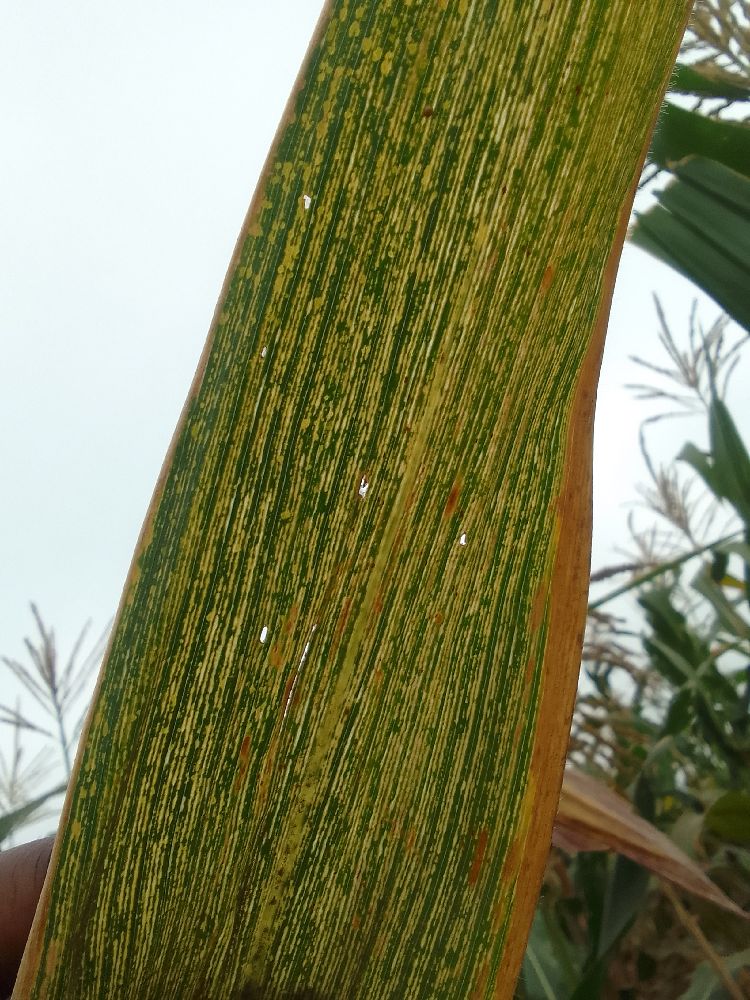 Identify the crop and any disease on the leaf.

maize, maize streak virus
